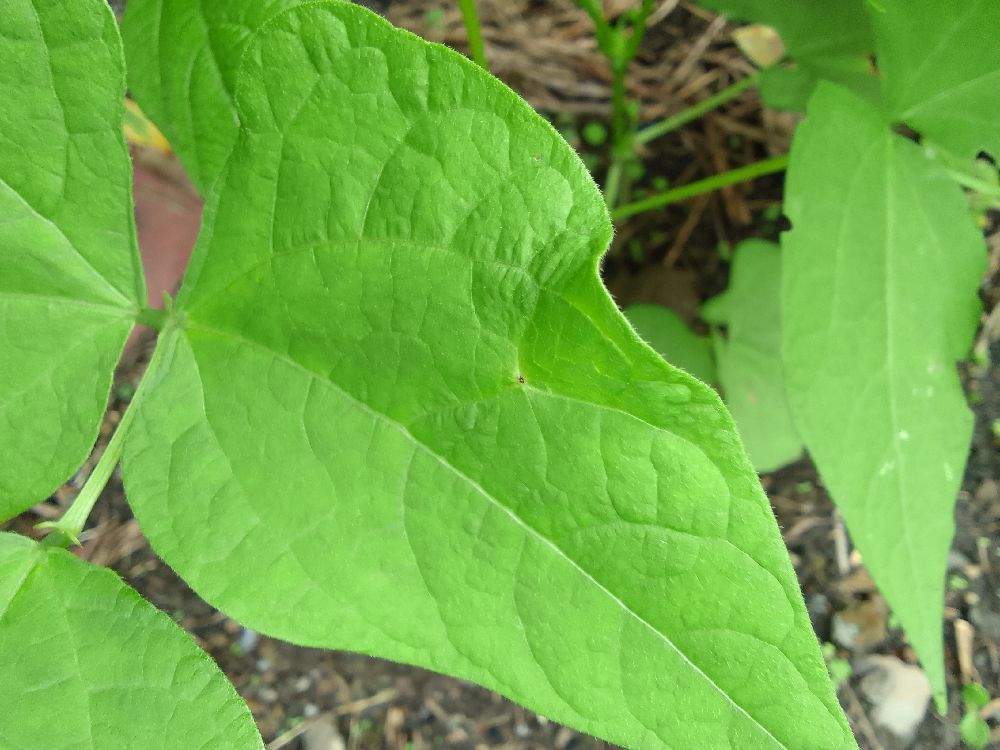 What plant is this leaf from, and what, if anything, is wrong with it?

common bean, healthy
